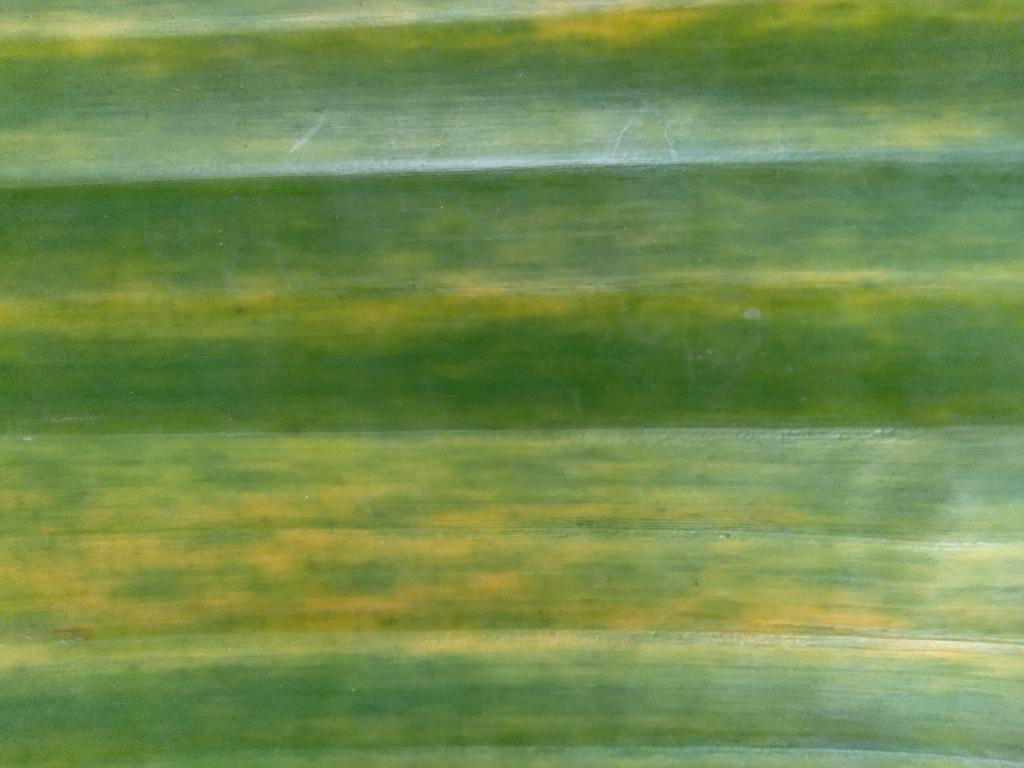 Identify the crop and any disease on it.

banana, fusarium wilt race 1
